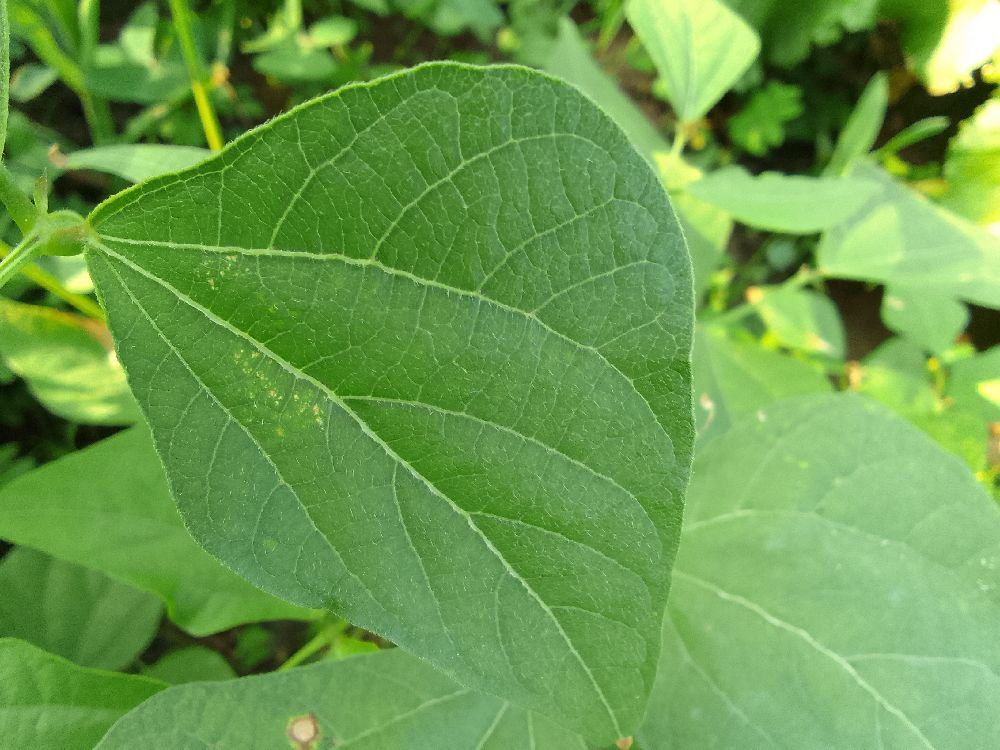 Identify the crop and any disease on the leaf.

common bean, healthy
